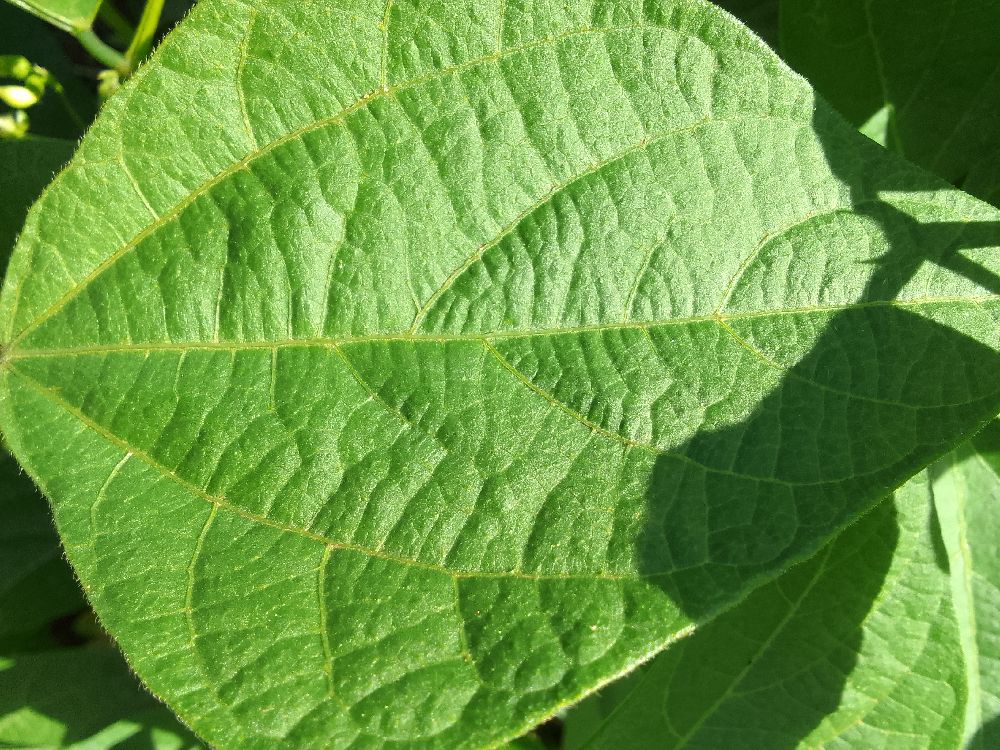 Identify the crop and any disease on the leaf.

common bean, healthy
